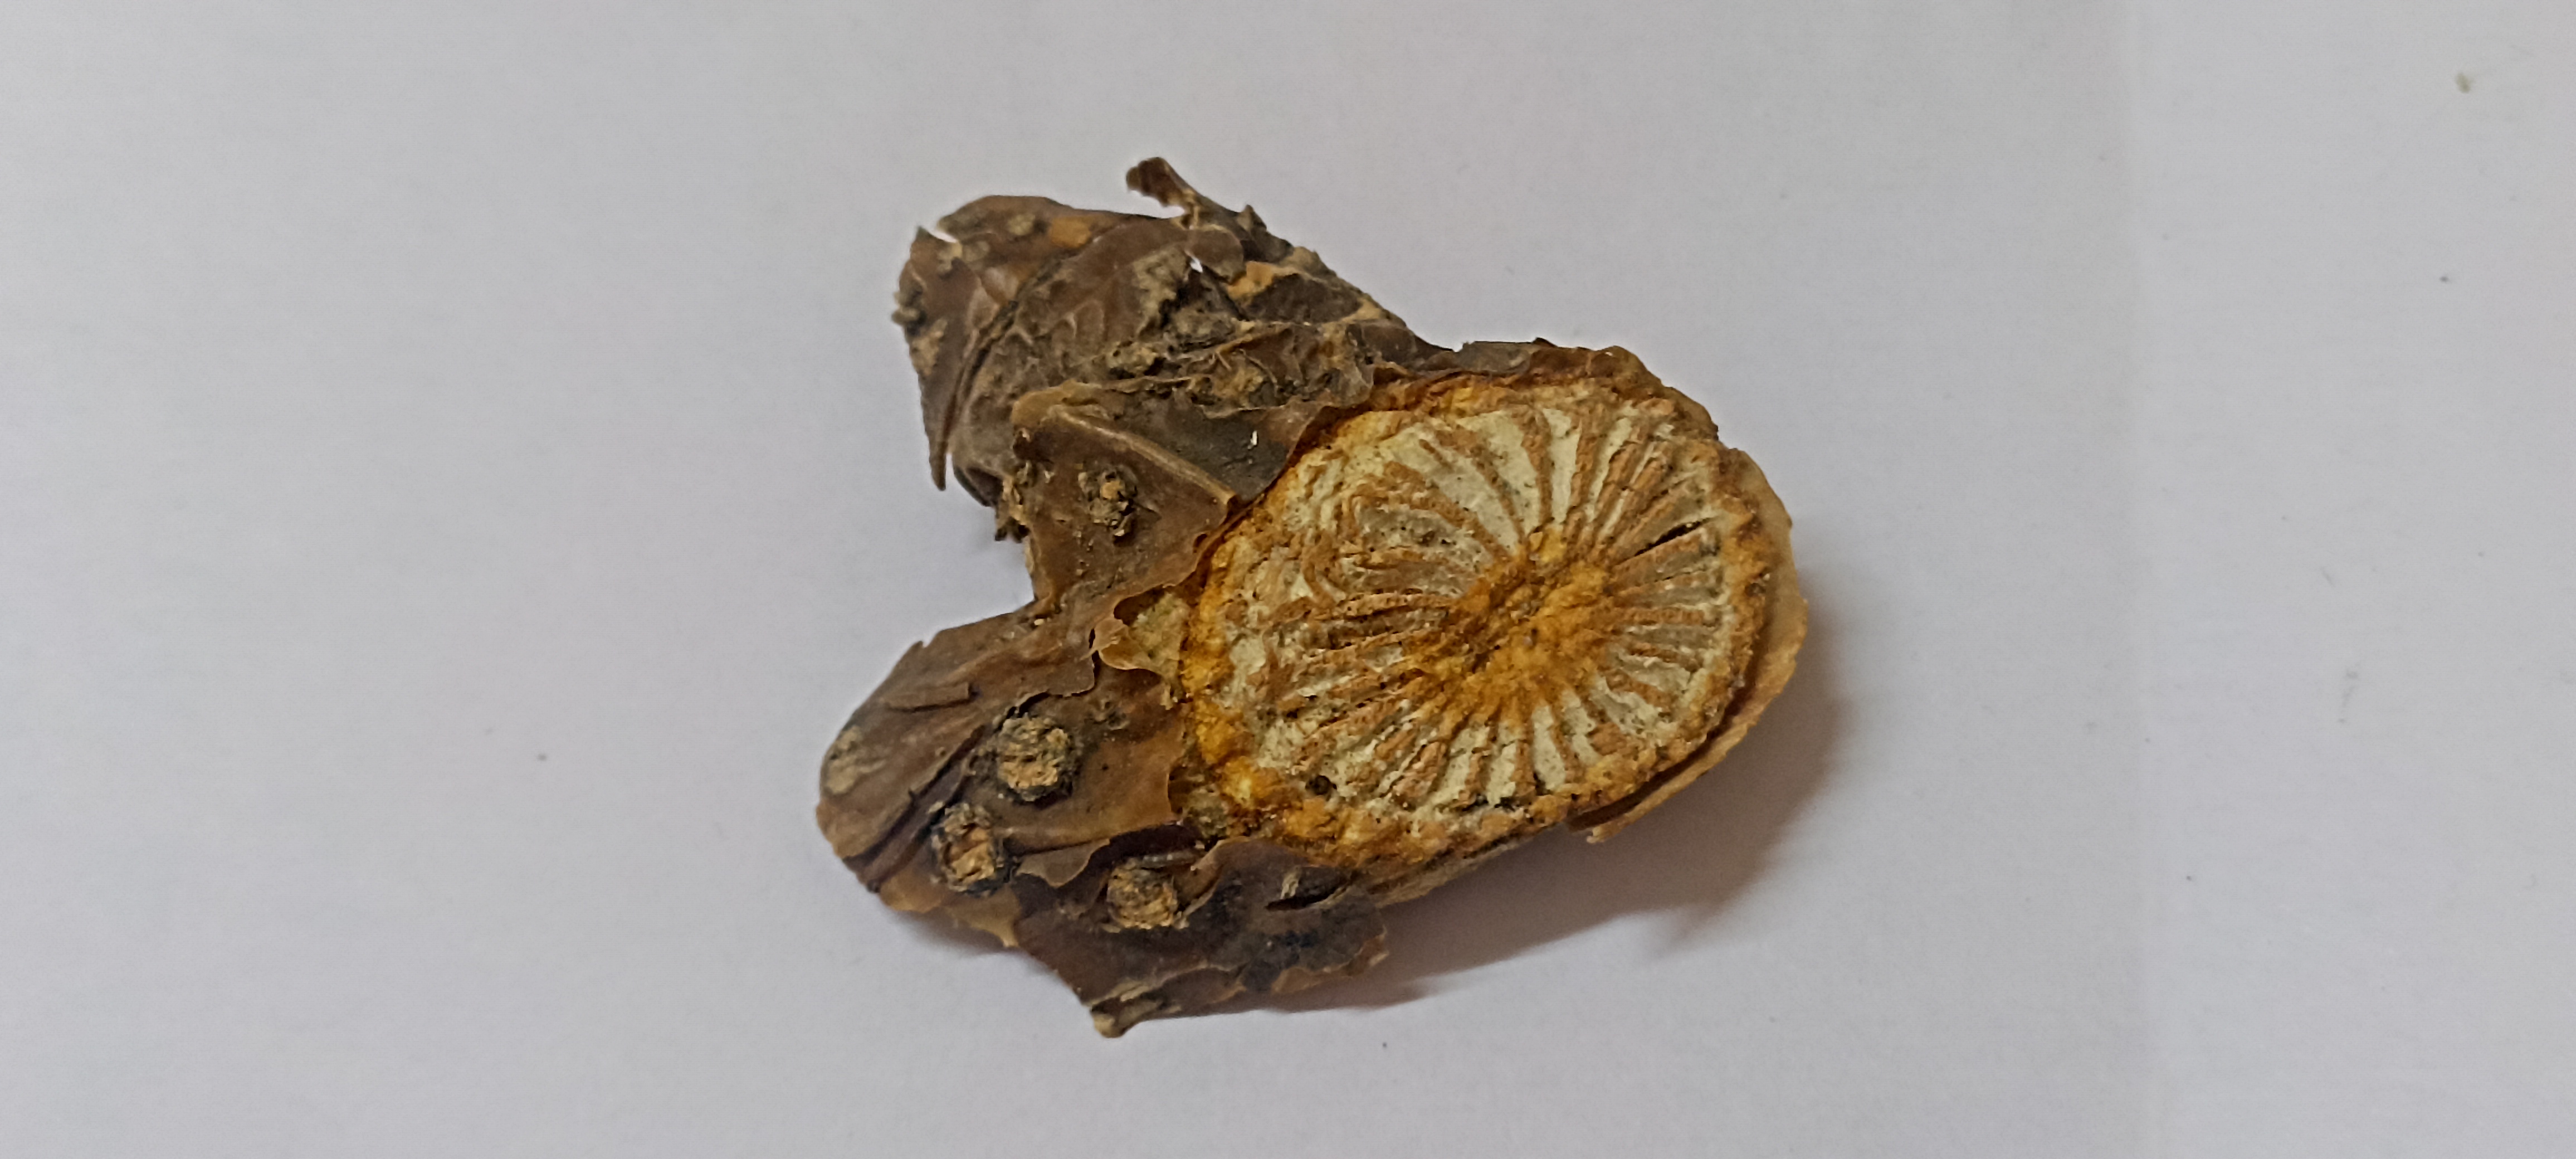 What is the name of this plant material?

gulvel
